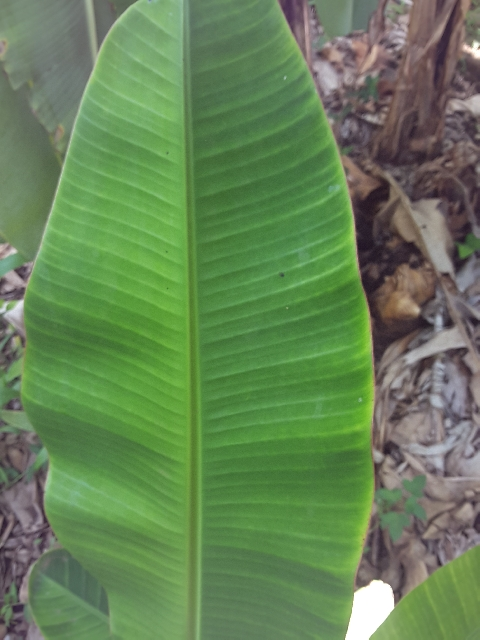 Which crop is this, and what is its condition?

banana, healthy
